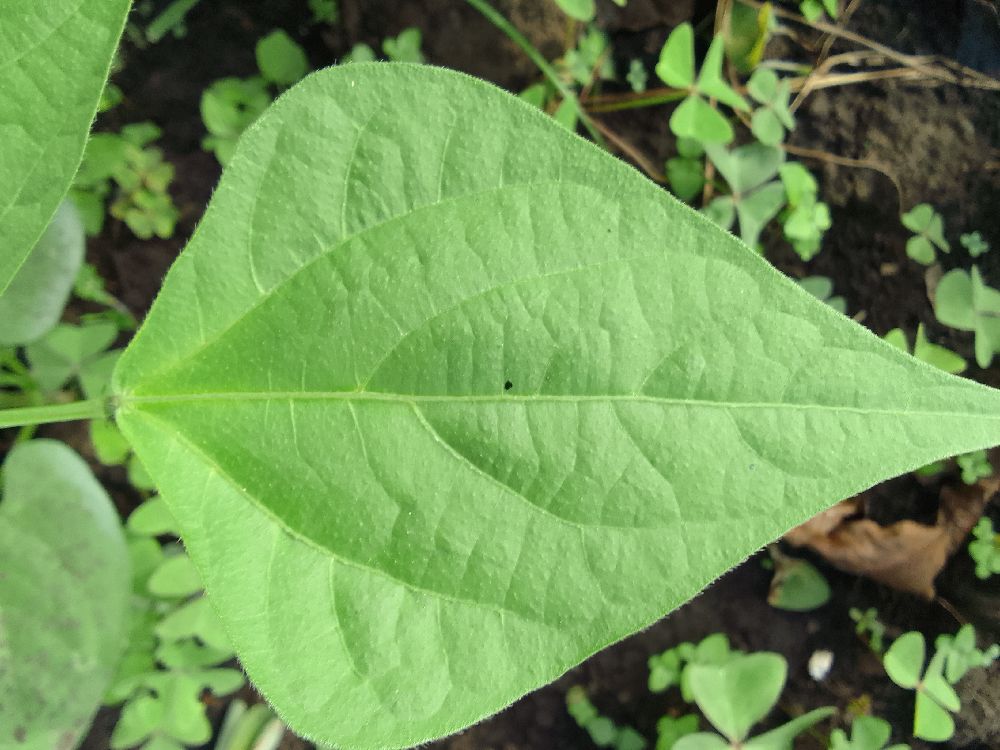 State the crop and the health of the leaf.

common bean, healthy
